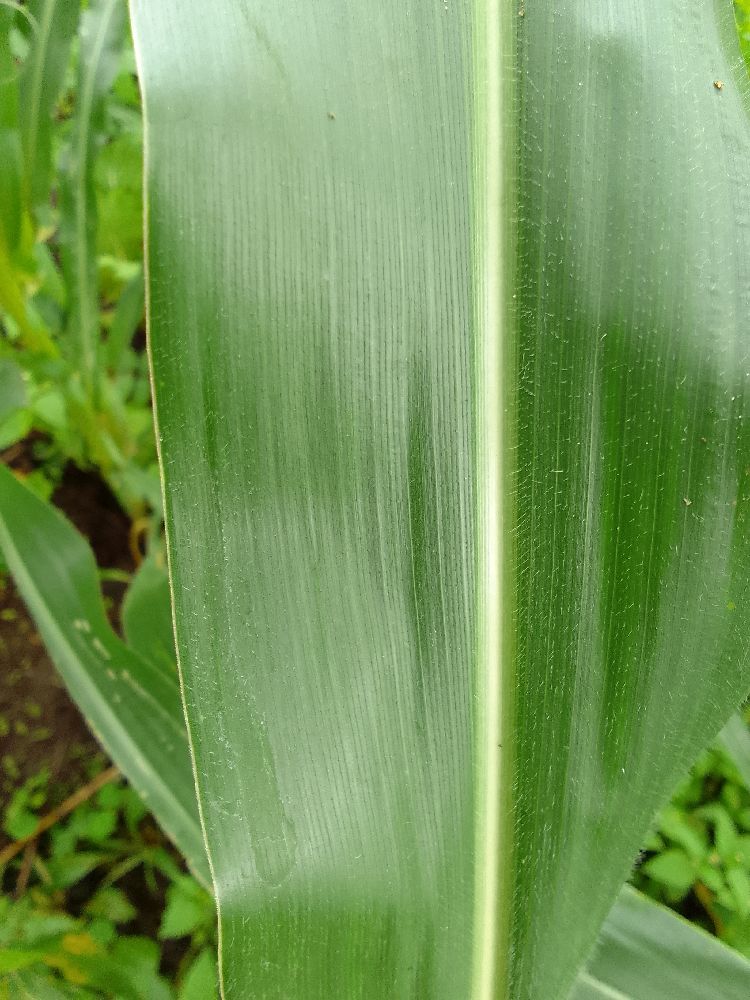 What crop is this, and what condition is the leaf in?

maize, healthy
